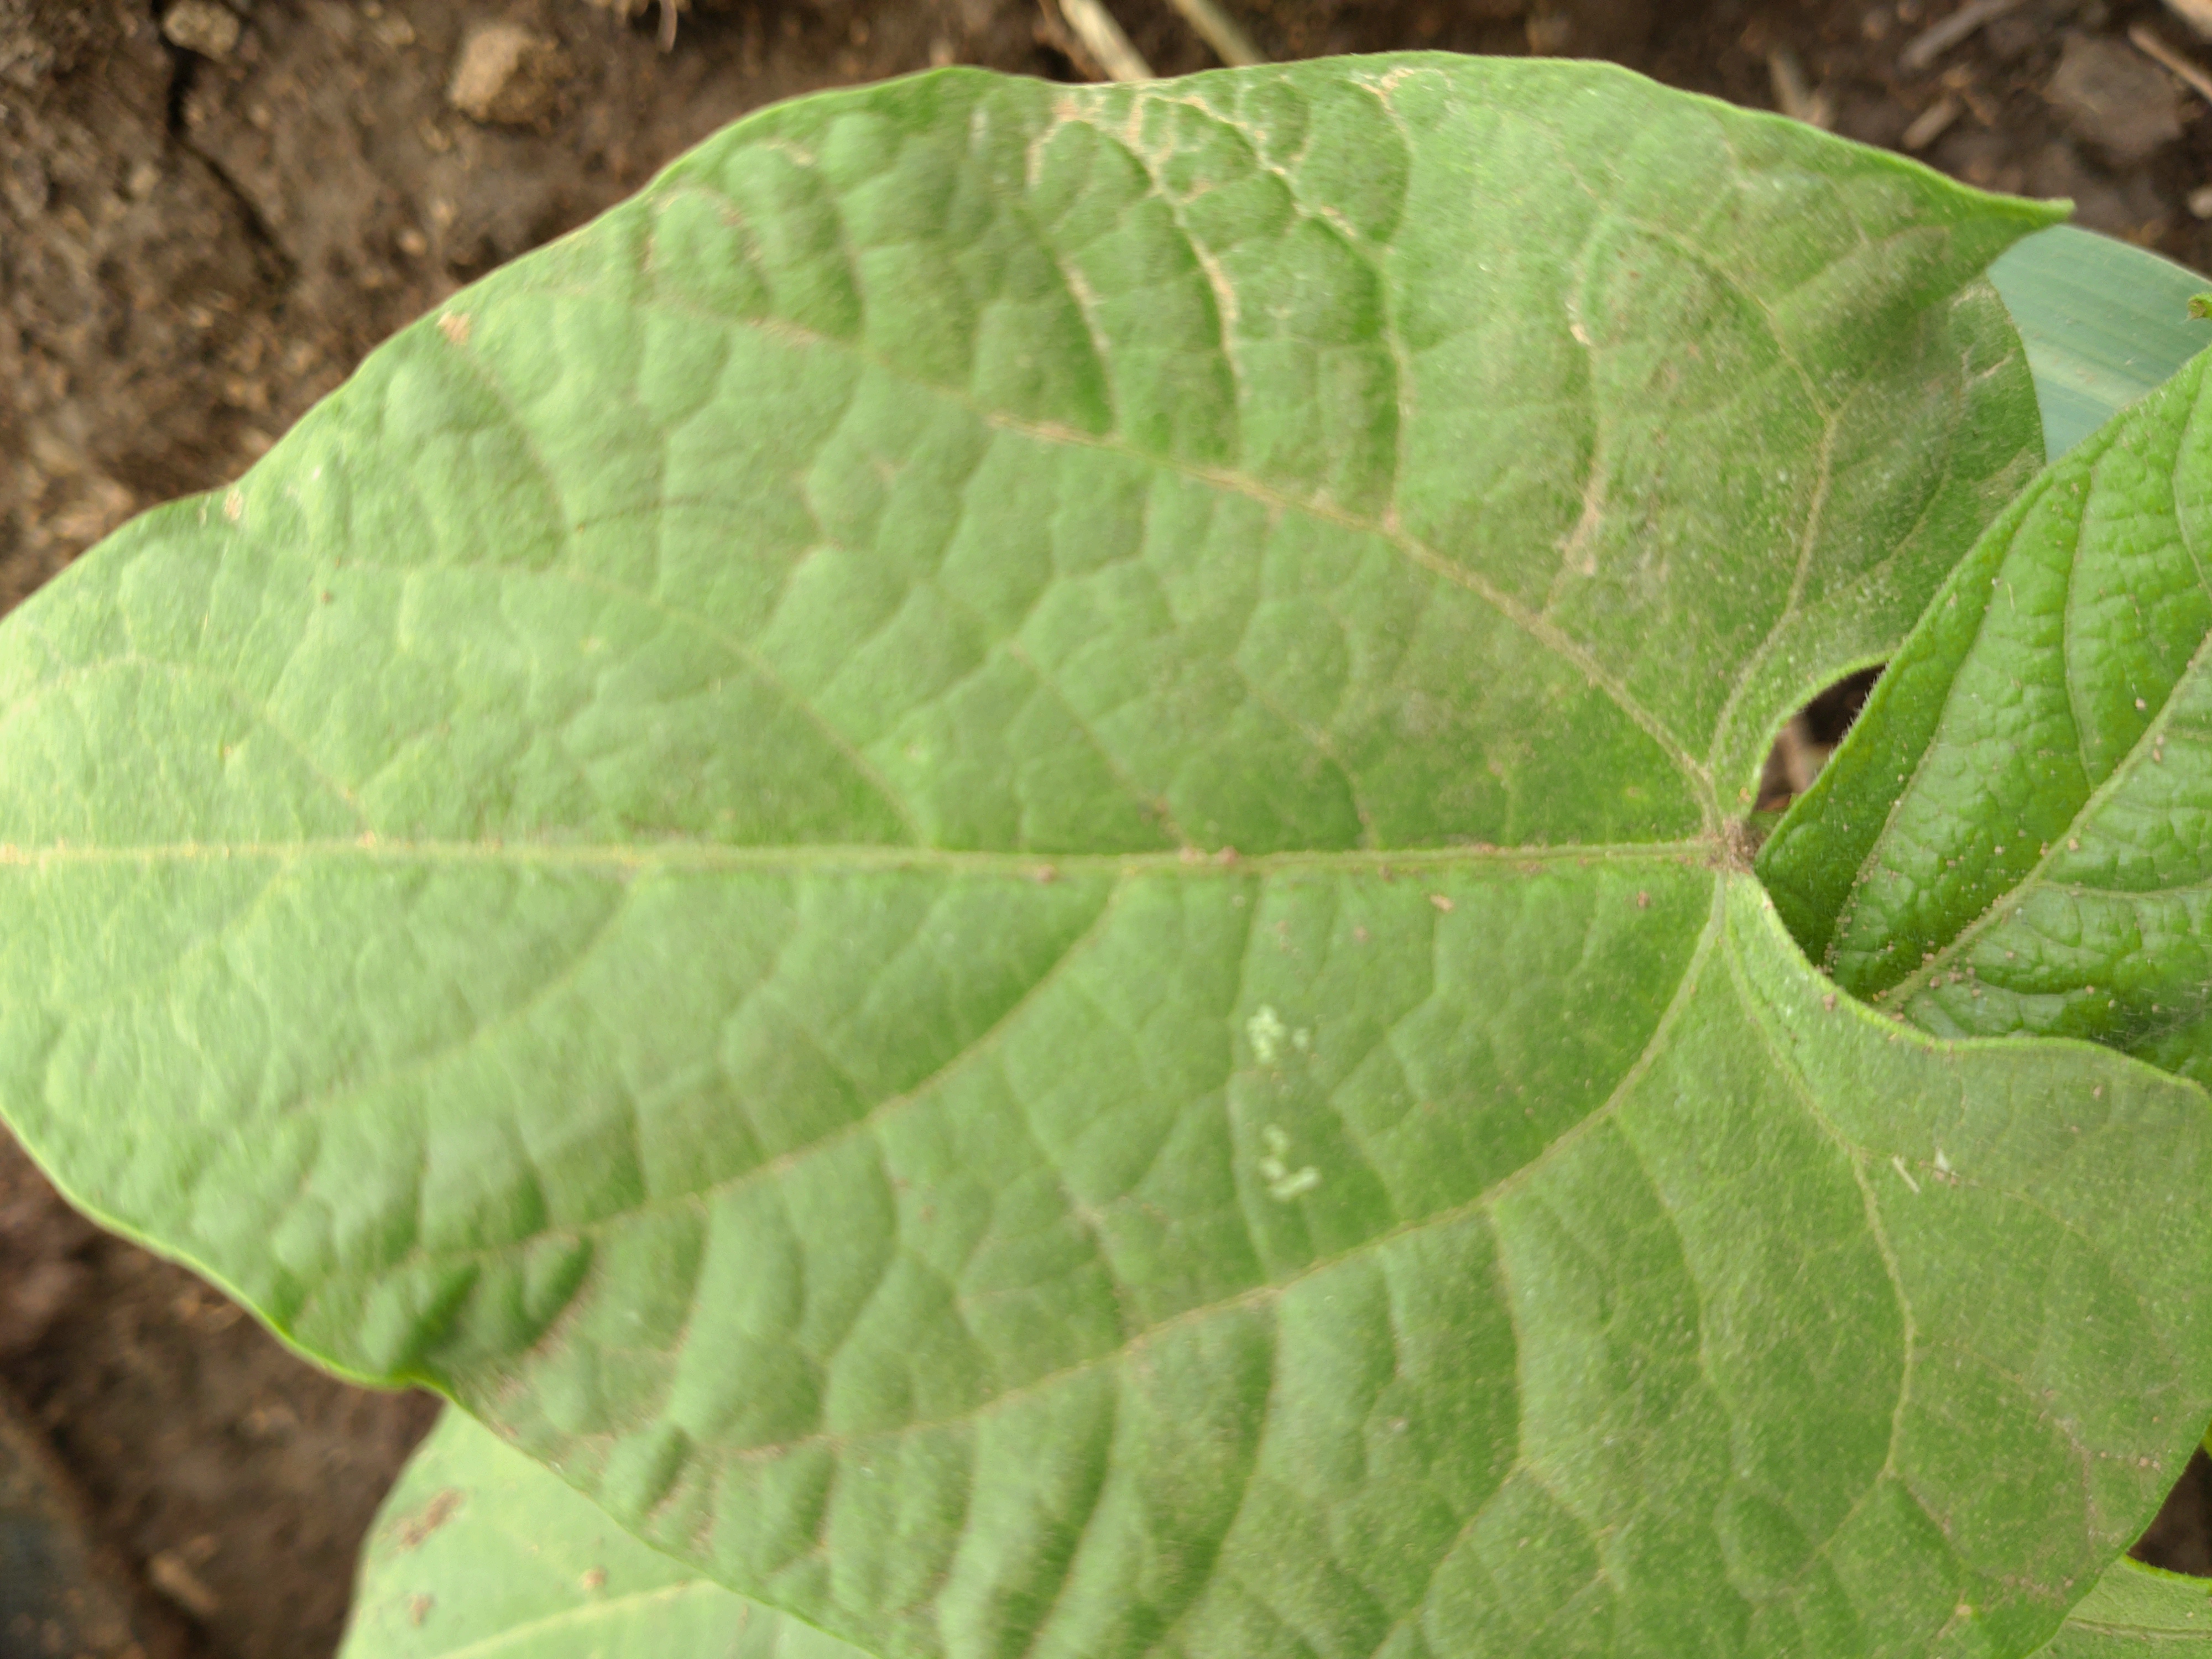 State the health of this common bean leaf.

healthy
